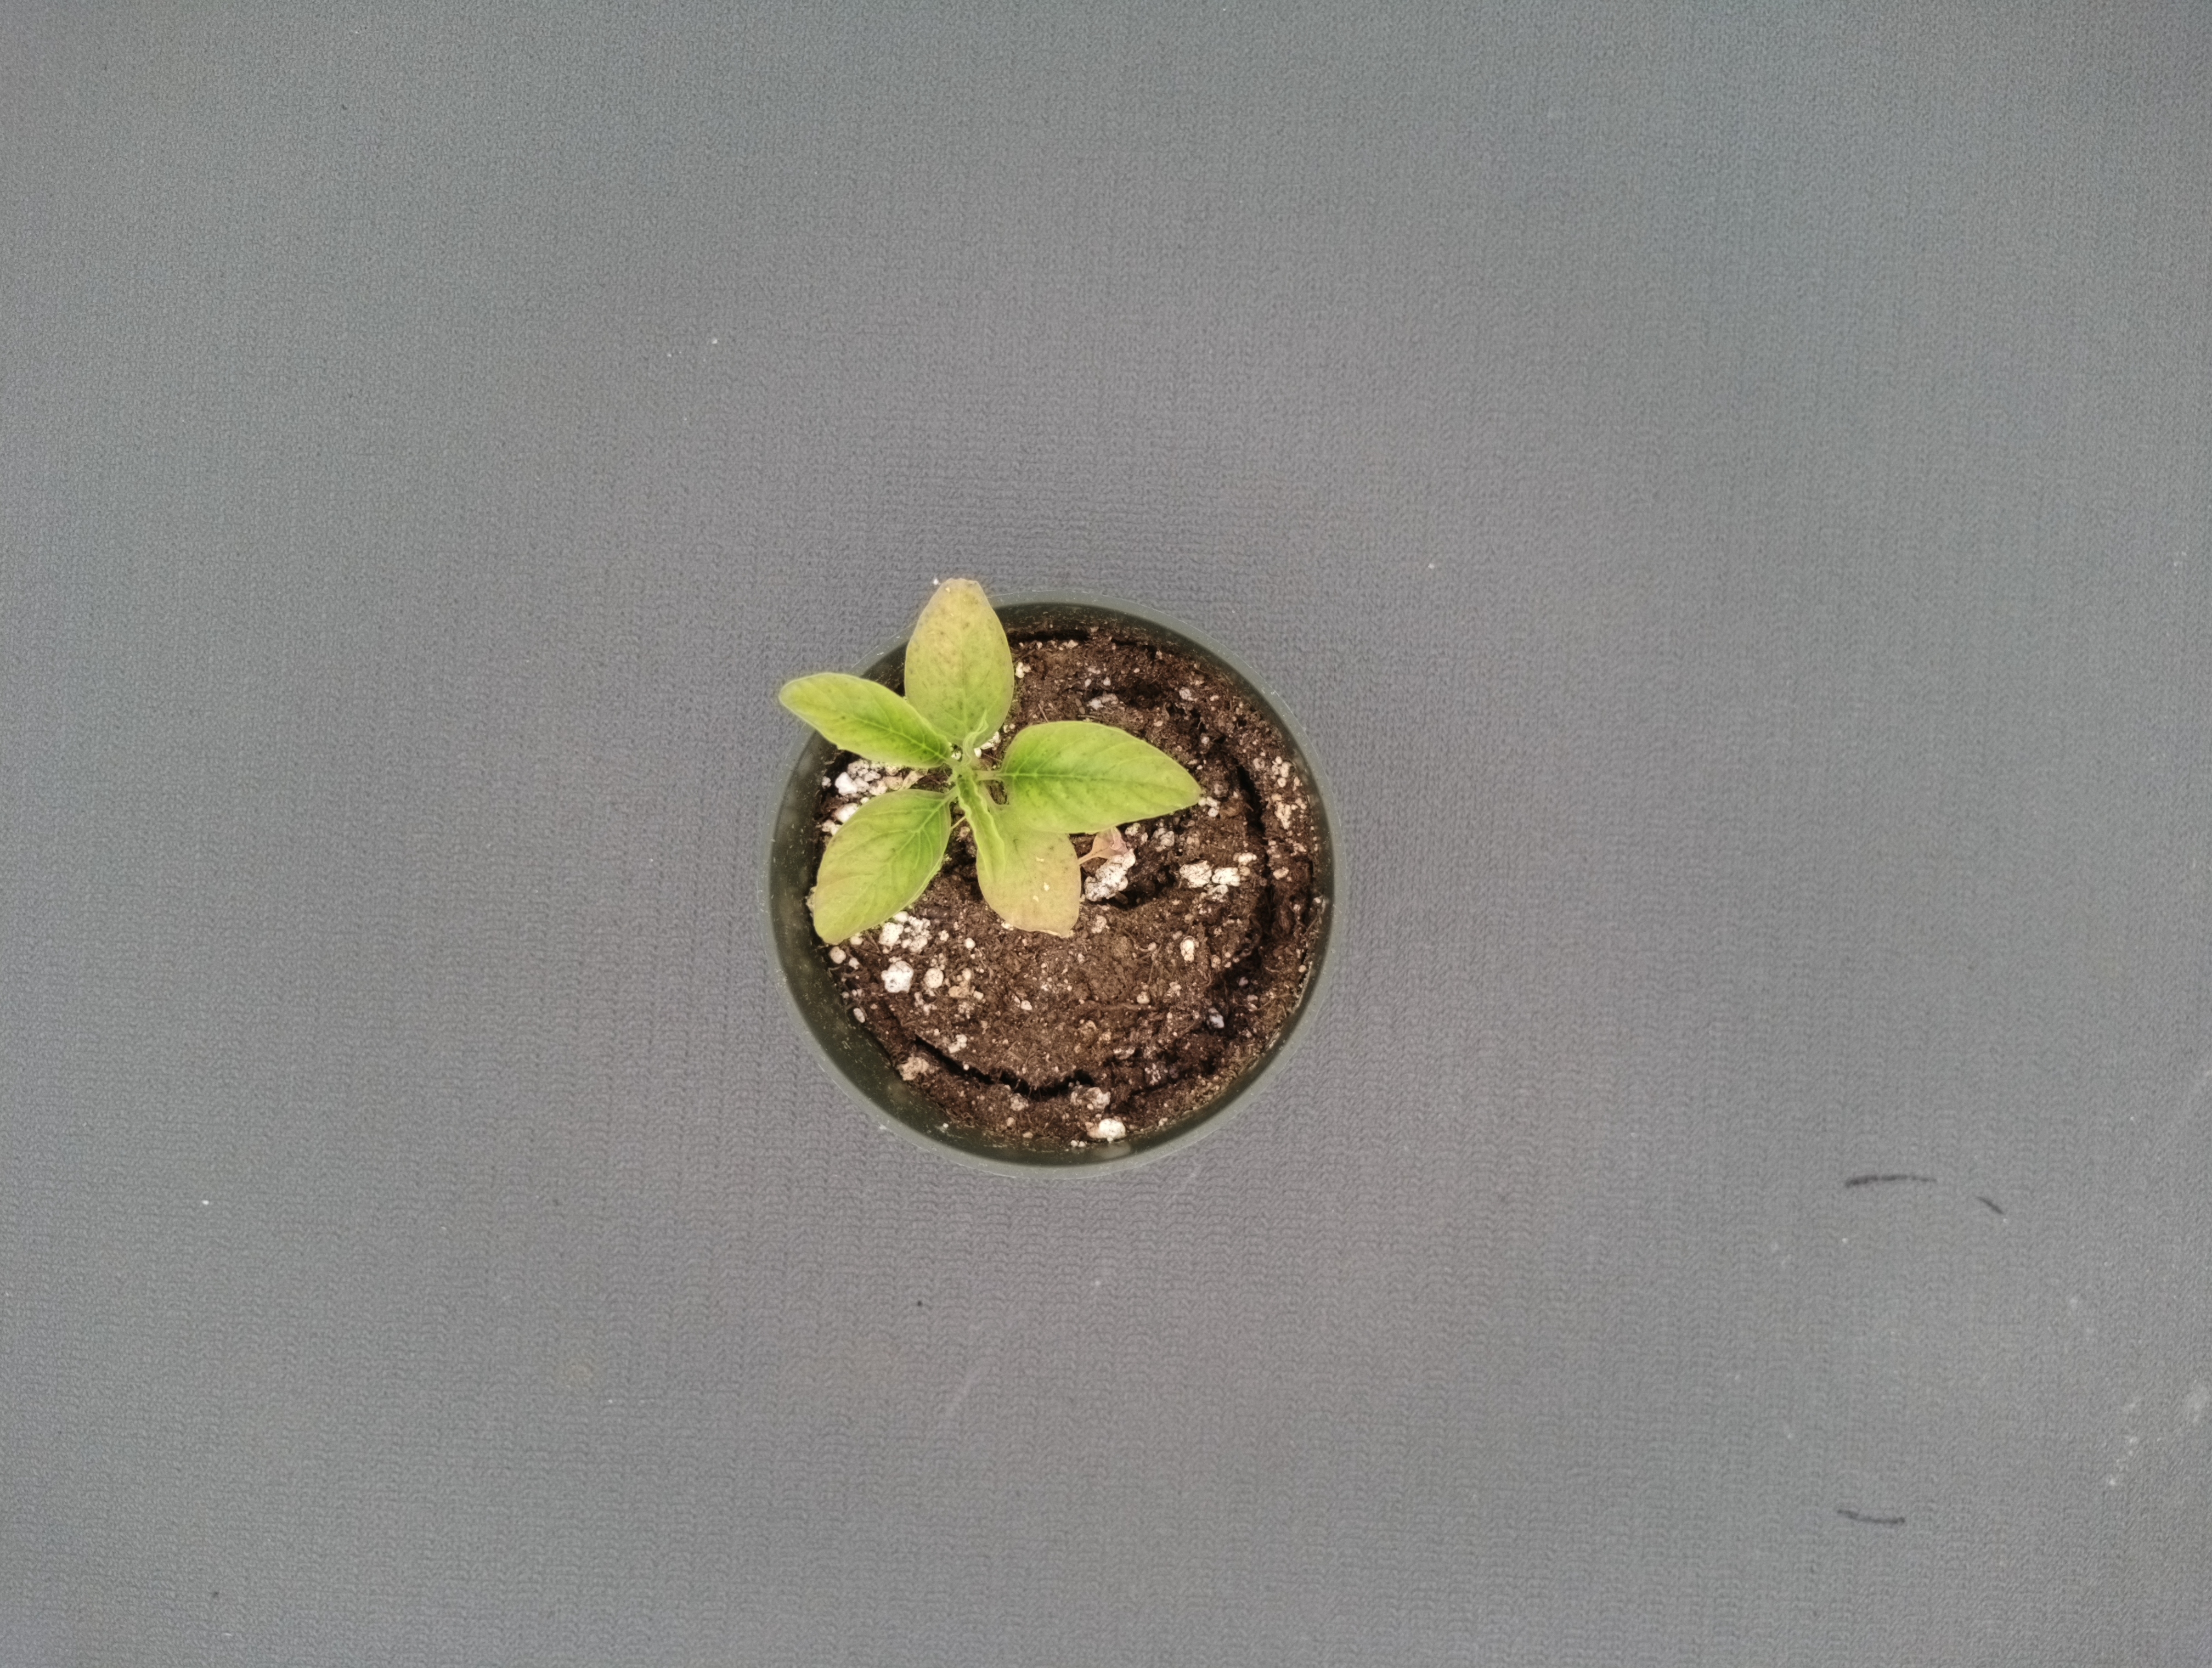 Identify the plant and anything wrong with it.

waterhemp, chlorosis only
